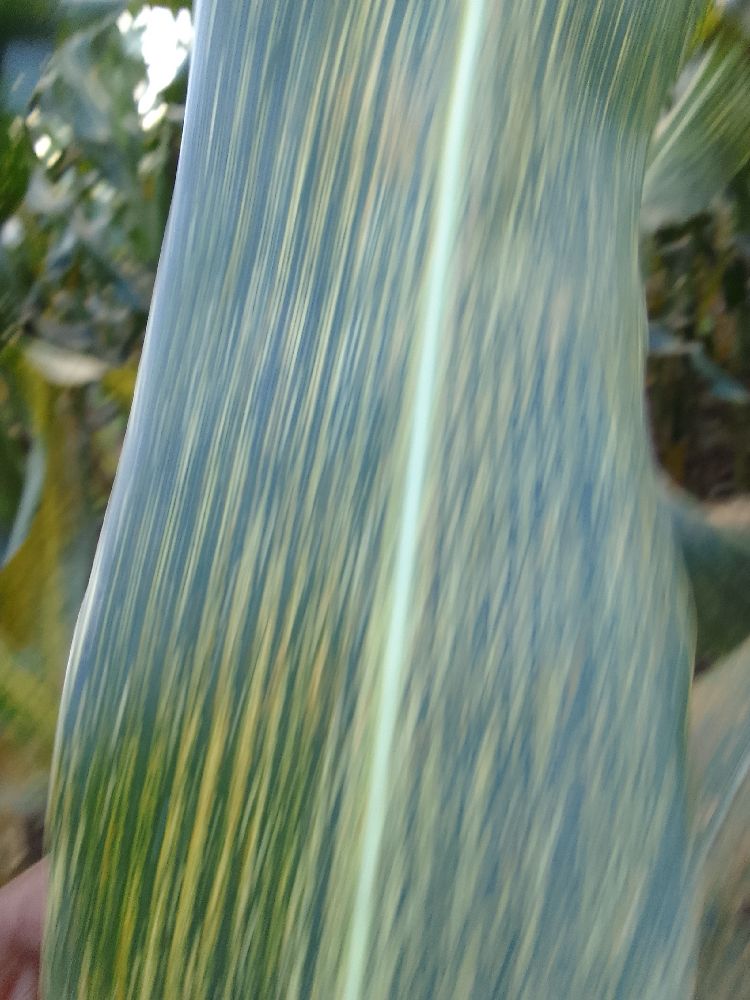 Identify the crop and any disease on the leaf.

maize, maize streak virus
